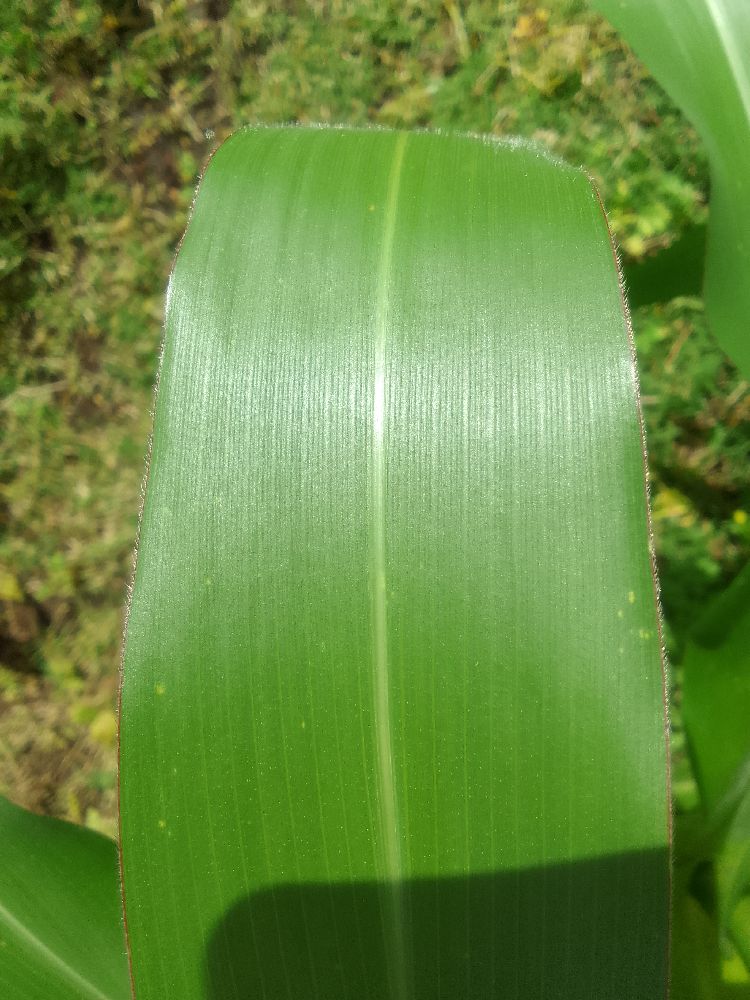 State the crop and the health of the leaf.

maize, healthy
